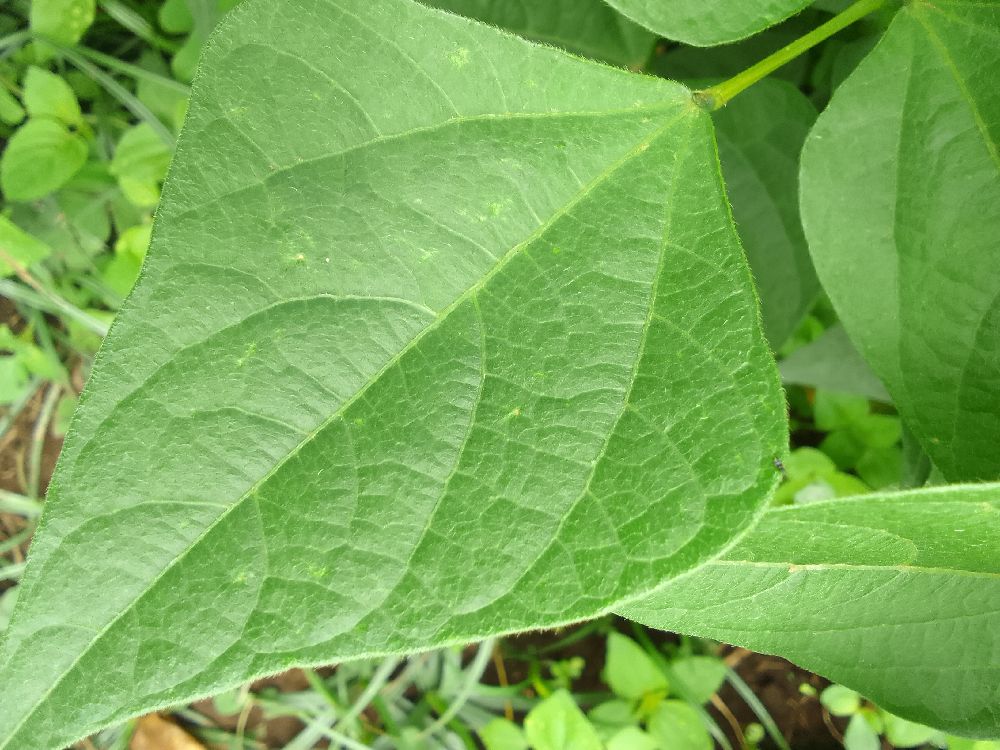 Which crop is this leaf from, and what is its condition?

common bean, healthy
